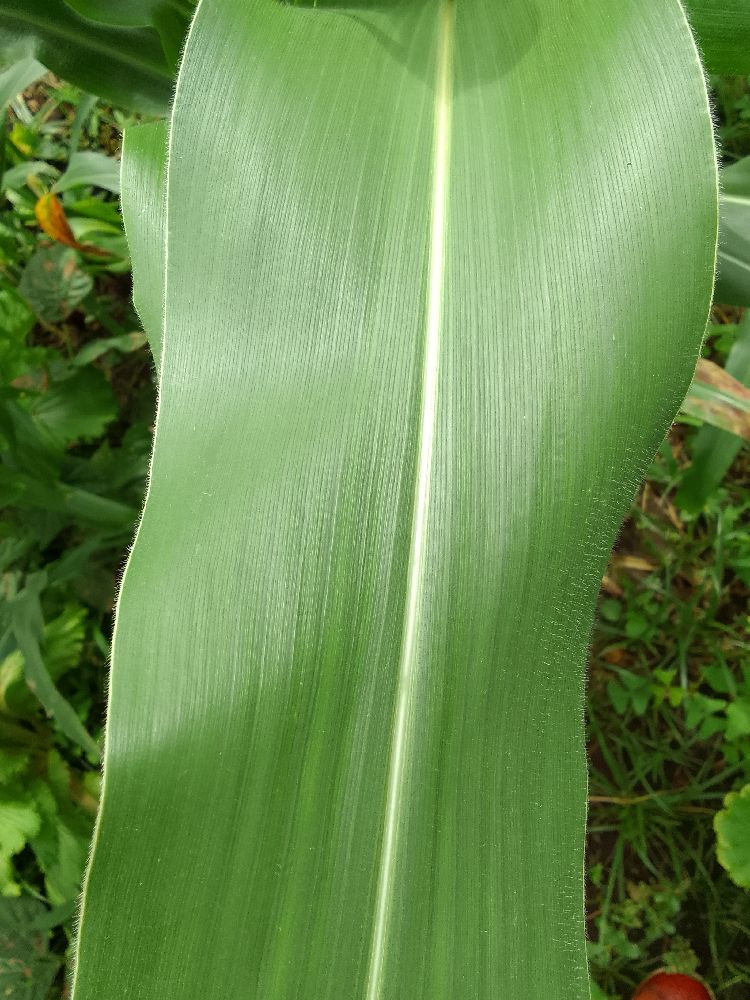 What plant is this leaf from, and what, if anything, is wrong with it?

maize, healthy
